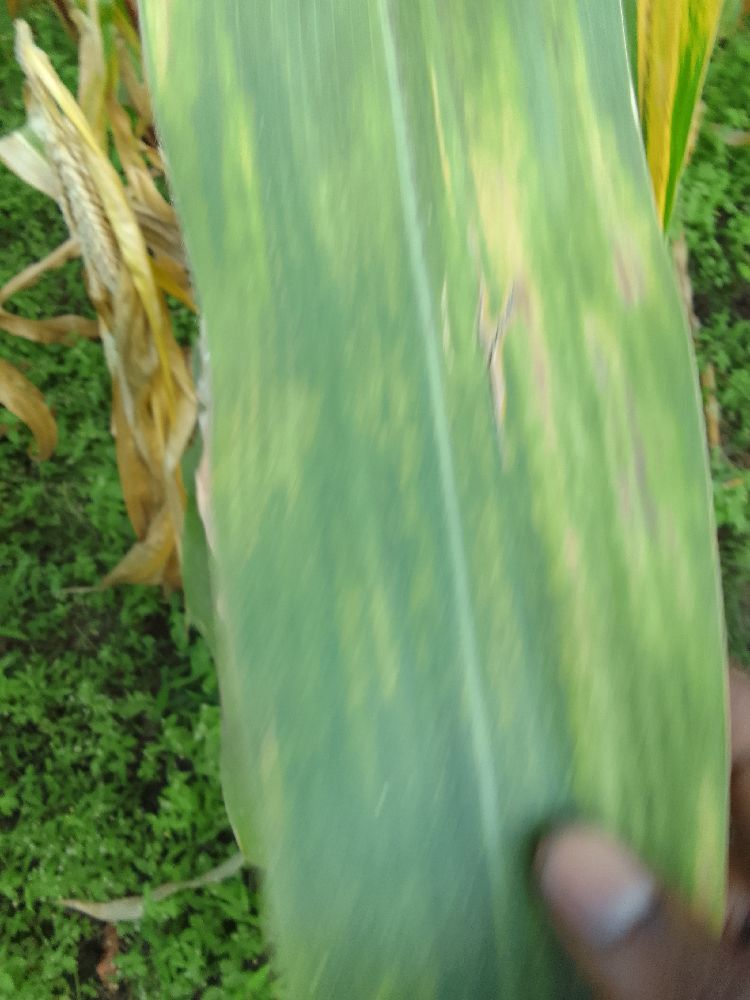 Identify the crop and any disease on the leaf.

maize, maize lethal necrosis
